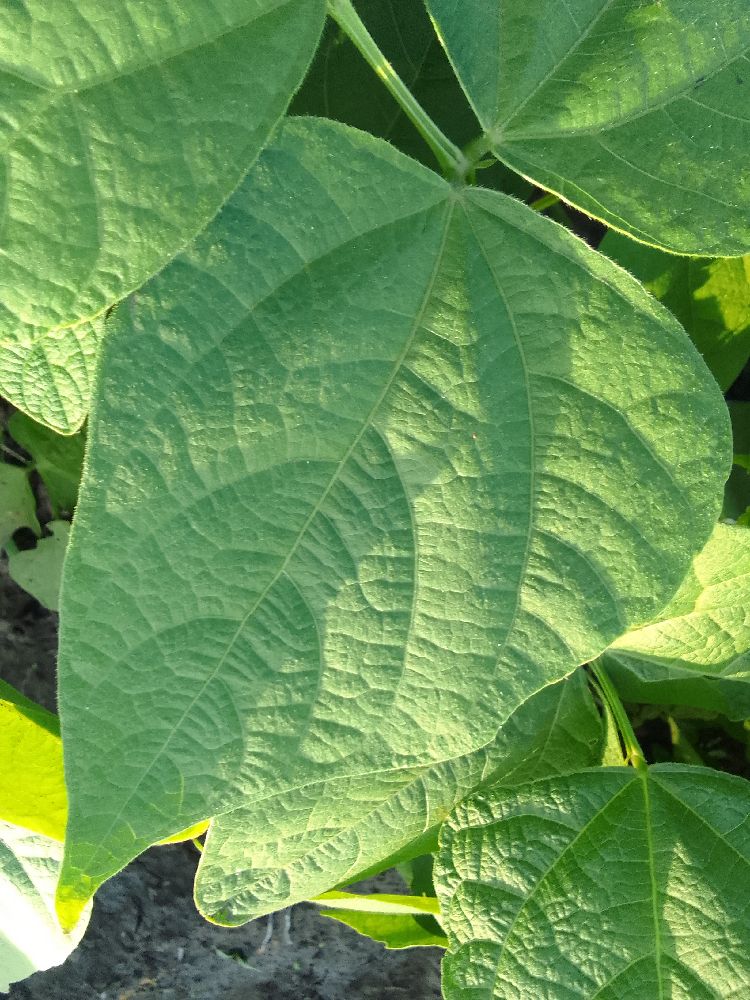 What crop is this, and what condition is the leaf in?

common bean, healthy
